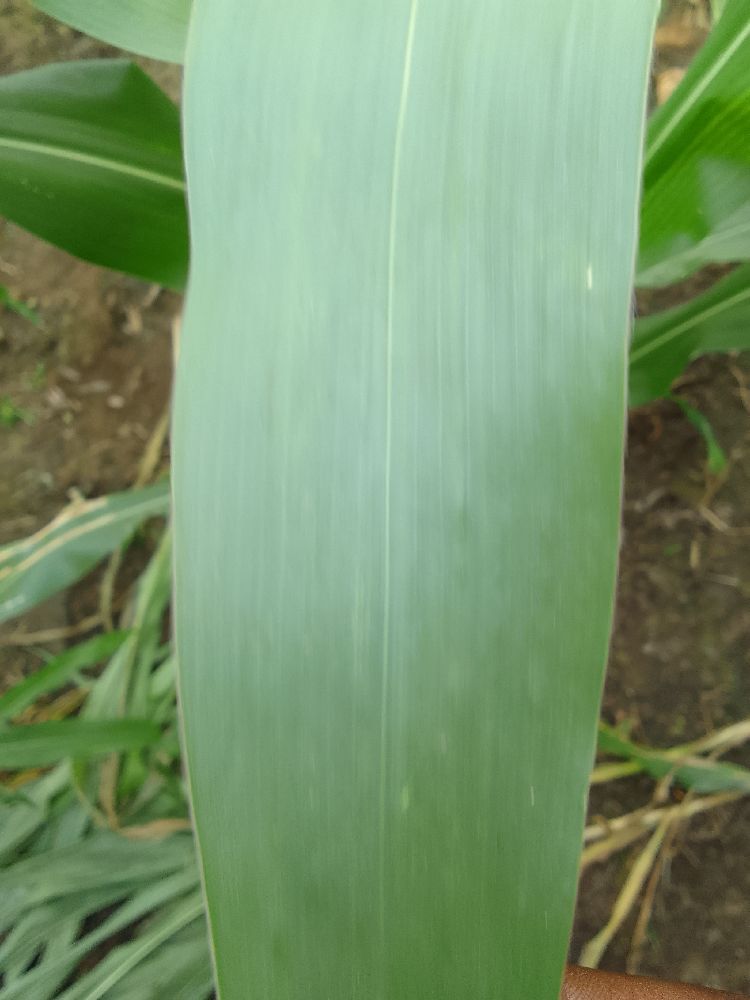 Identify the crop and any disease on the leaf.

maize, healthy
